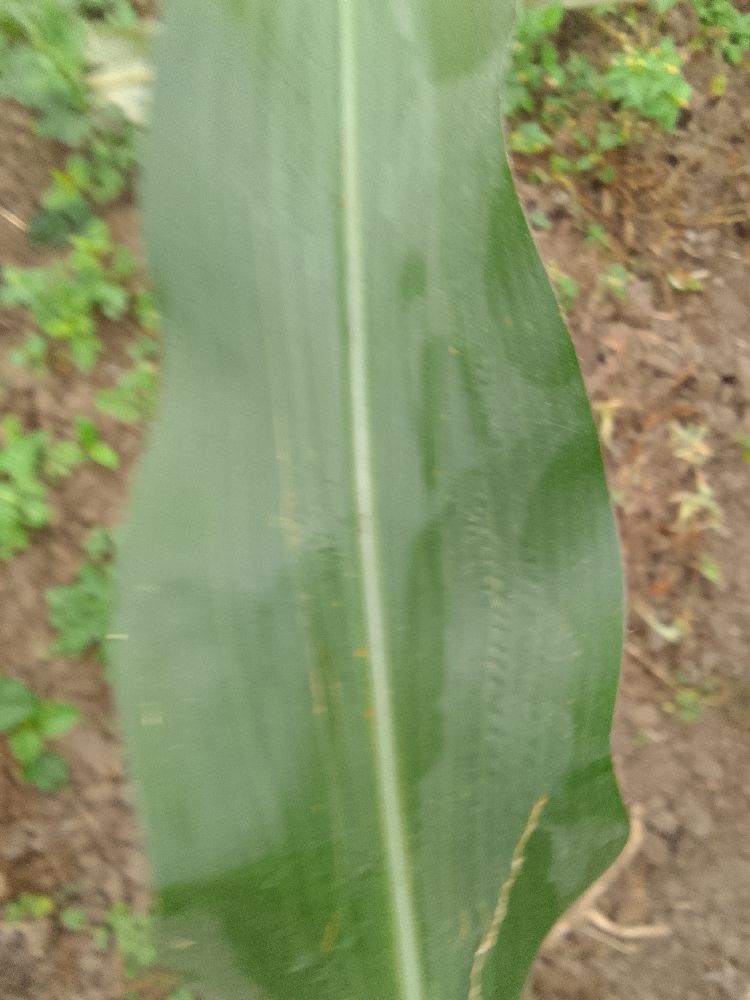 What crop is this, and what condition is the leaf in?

maize, maize streak virus
